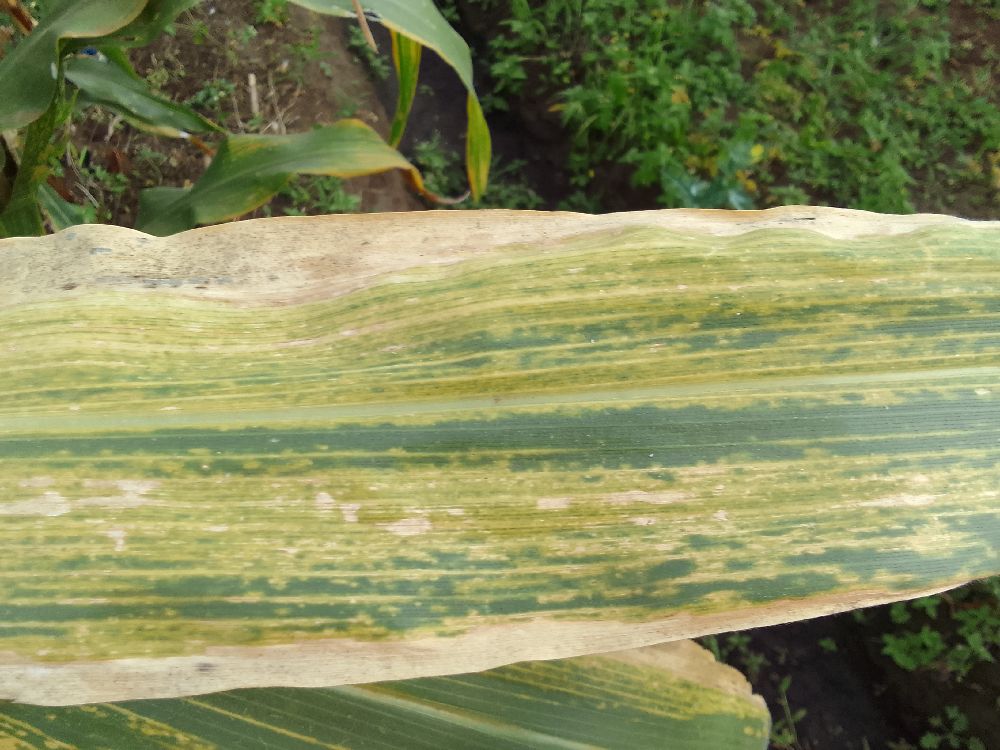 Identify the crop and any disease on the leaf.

maize, maize lethal necrosis
